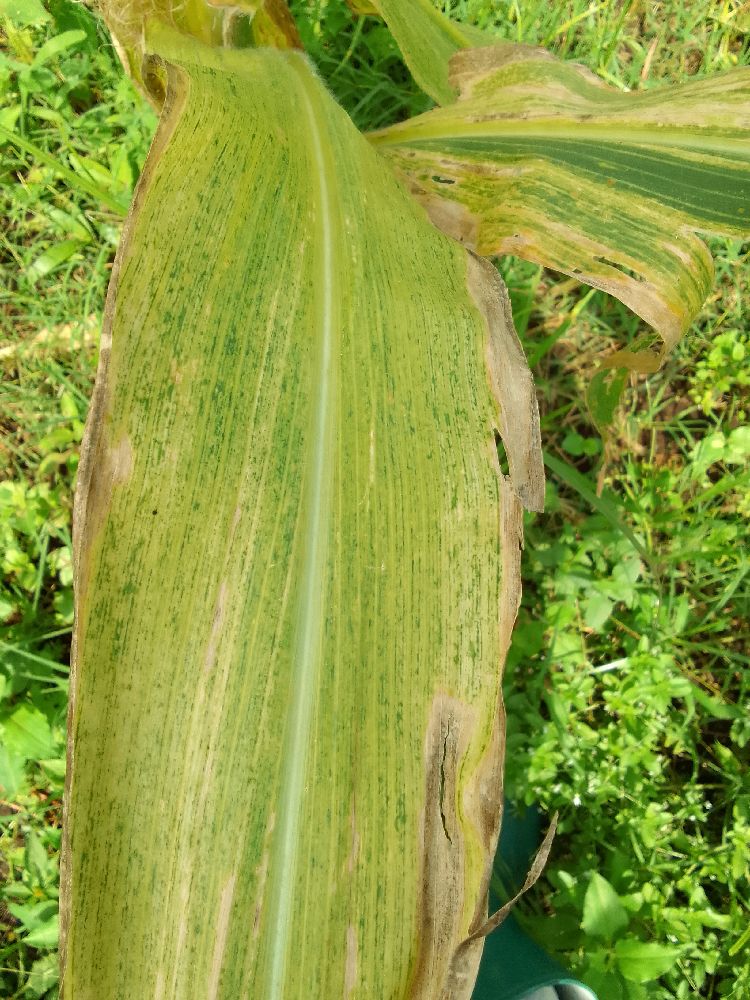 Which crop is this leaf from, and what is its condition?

maize, maize lethal necrosis
